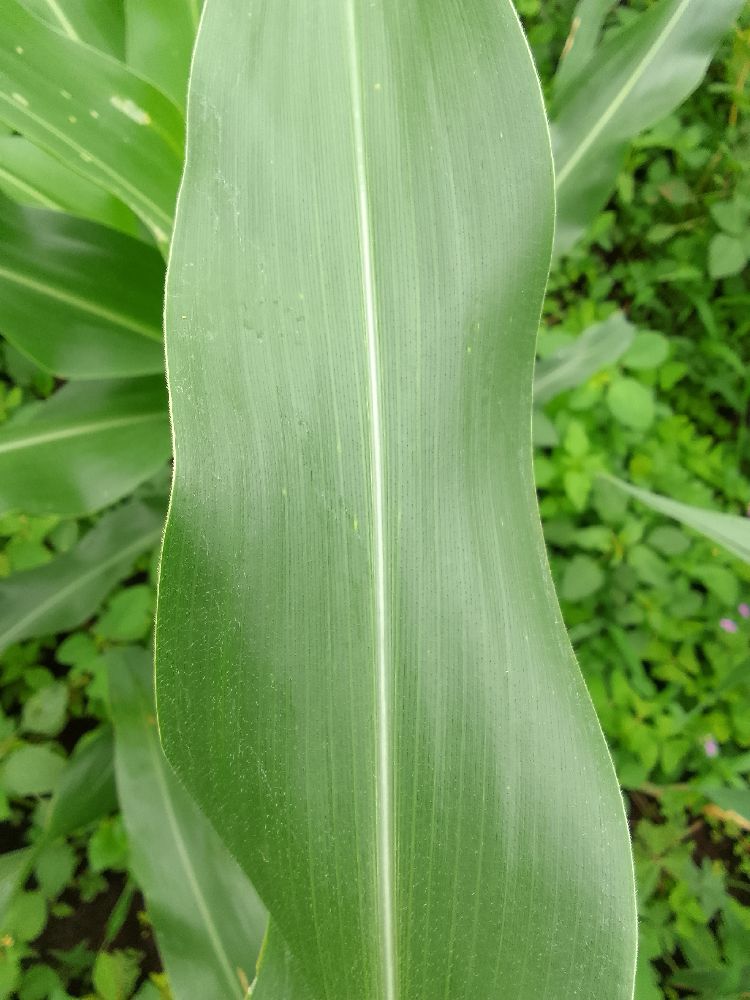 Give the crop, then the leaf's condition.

maize, healthy
